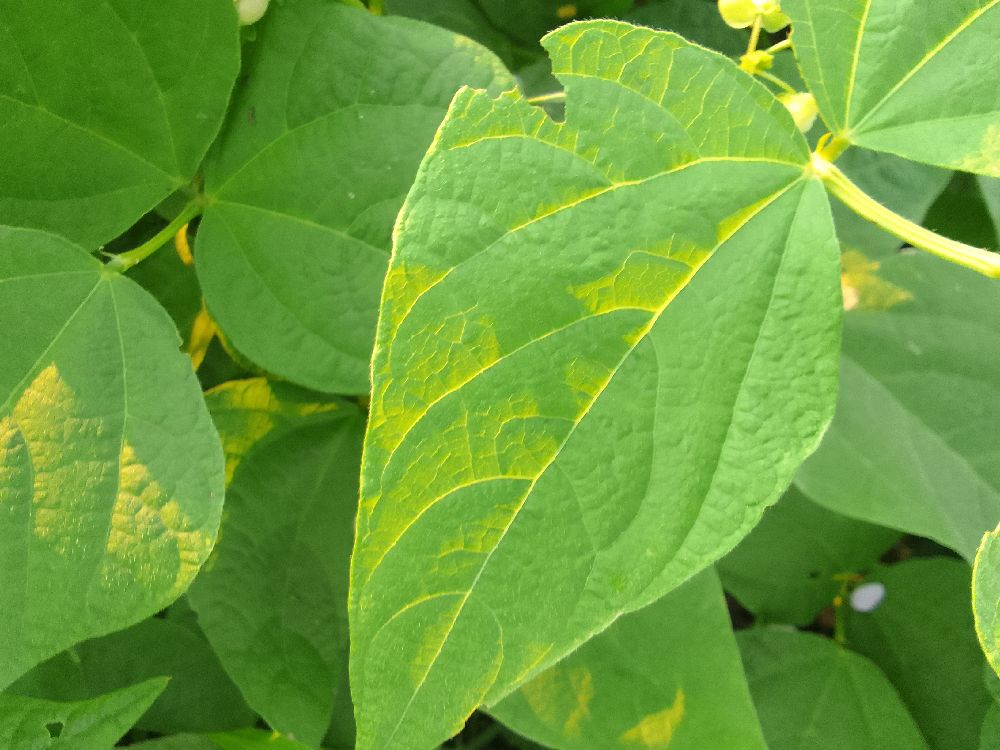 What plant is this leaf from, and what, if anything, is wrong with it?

common bean, healthy
